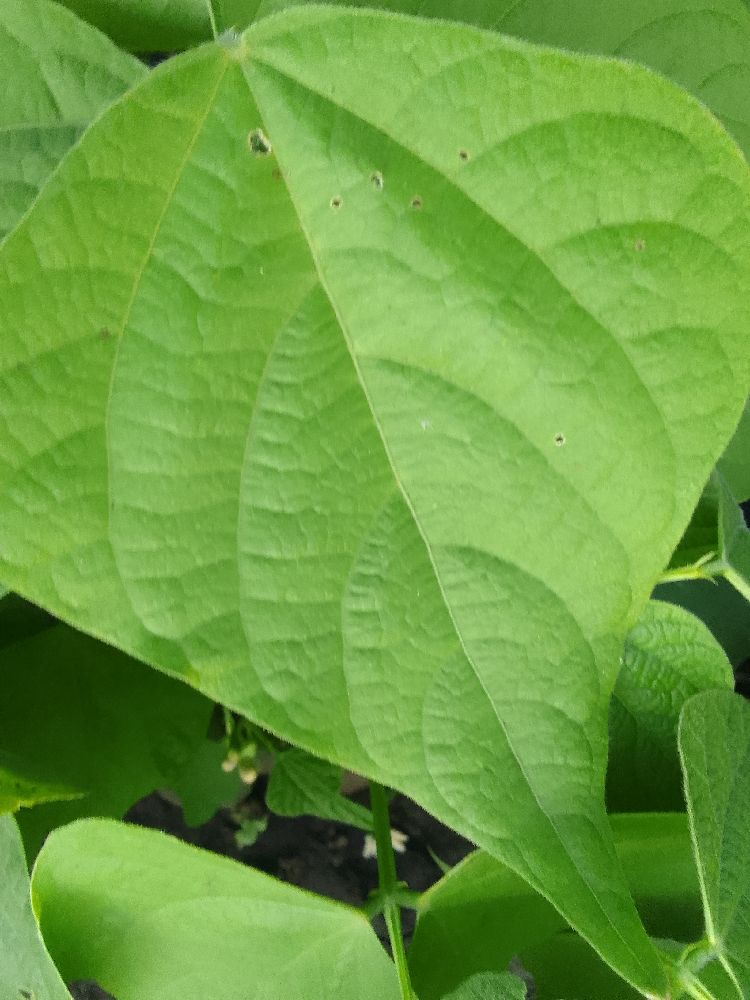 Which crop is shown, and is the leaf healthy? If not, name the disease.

common bean, healthy
